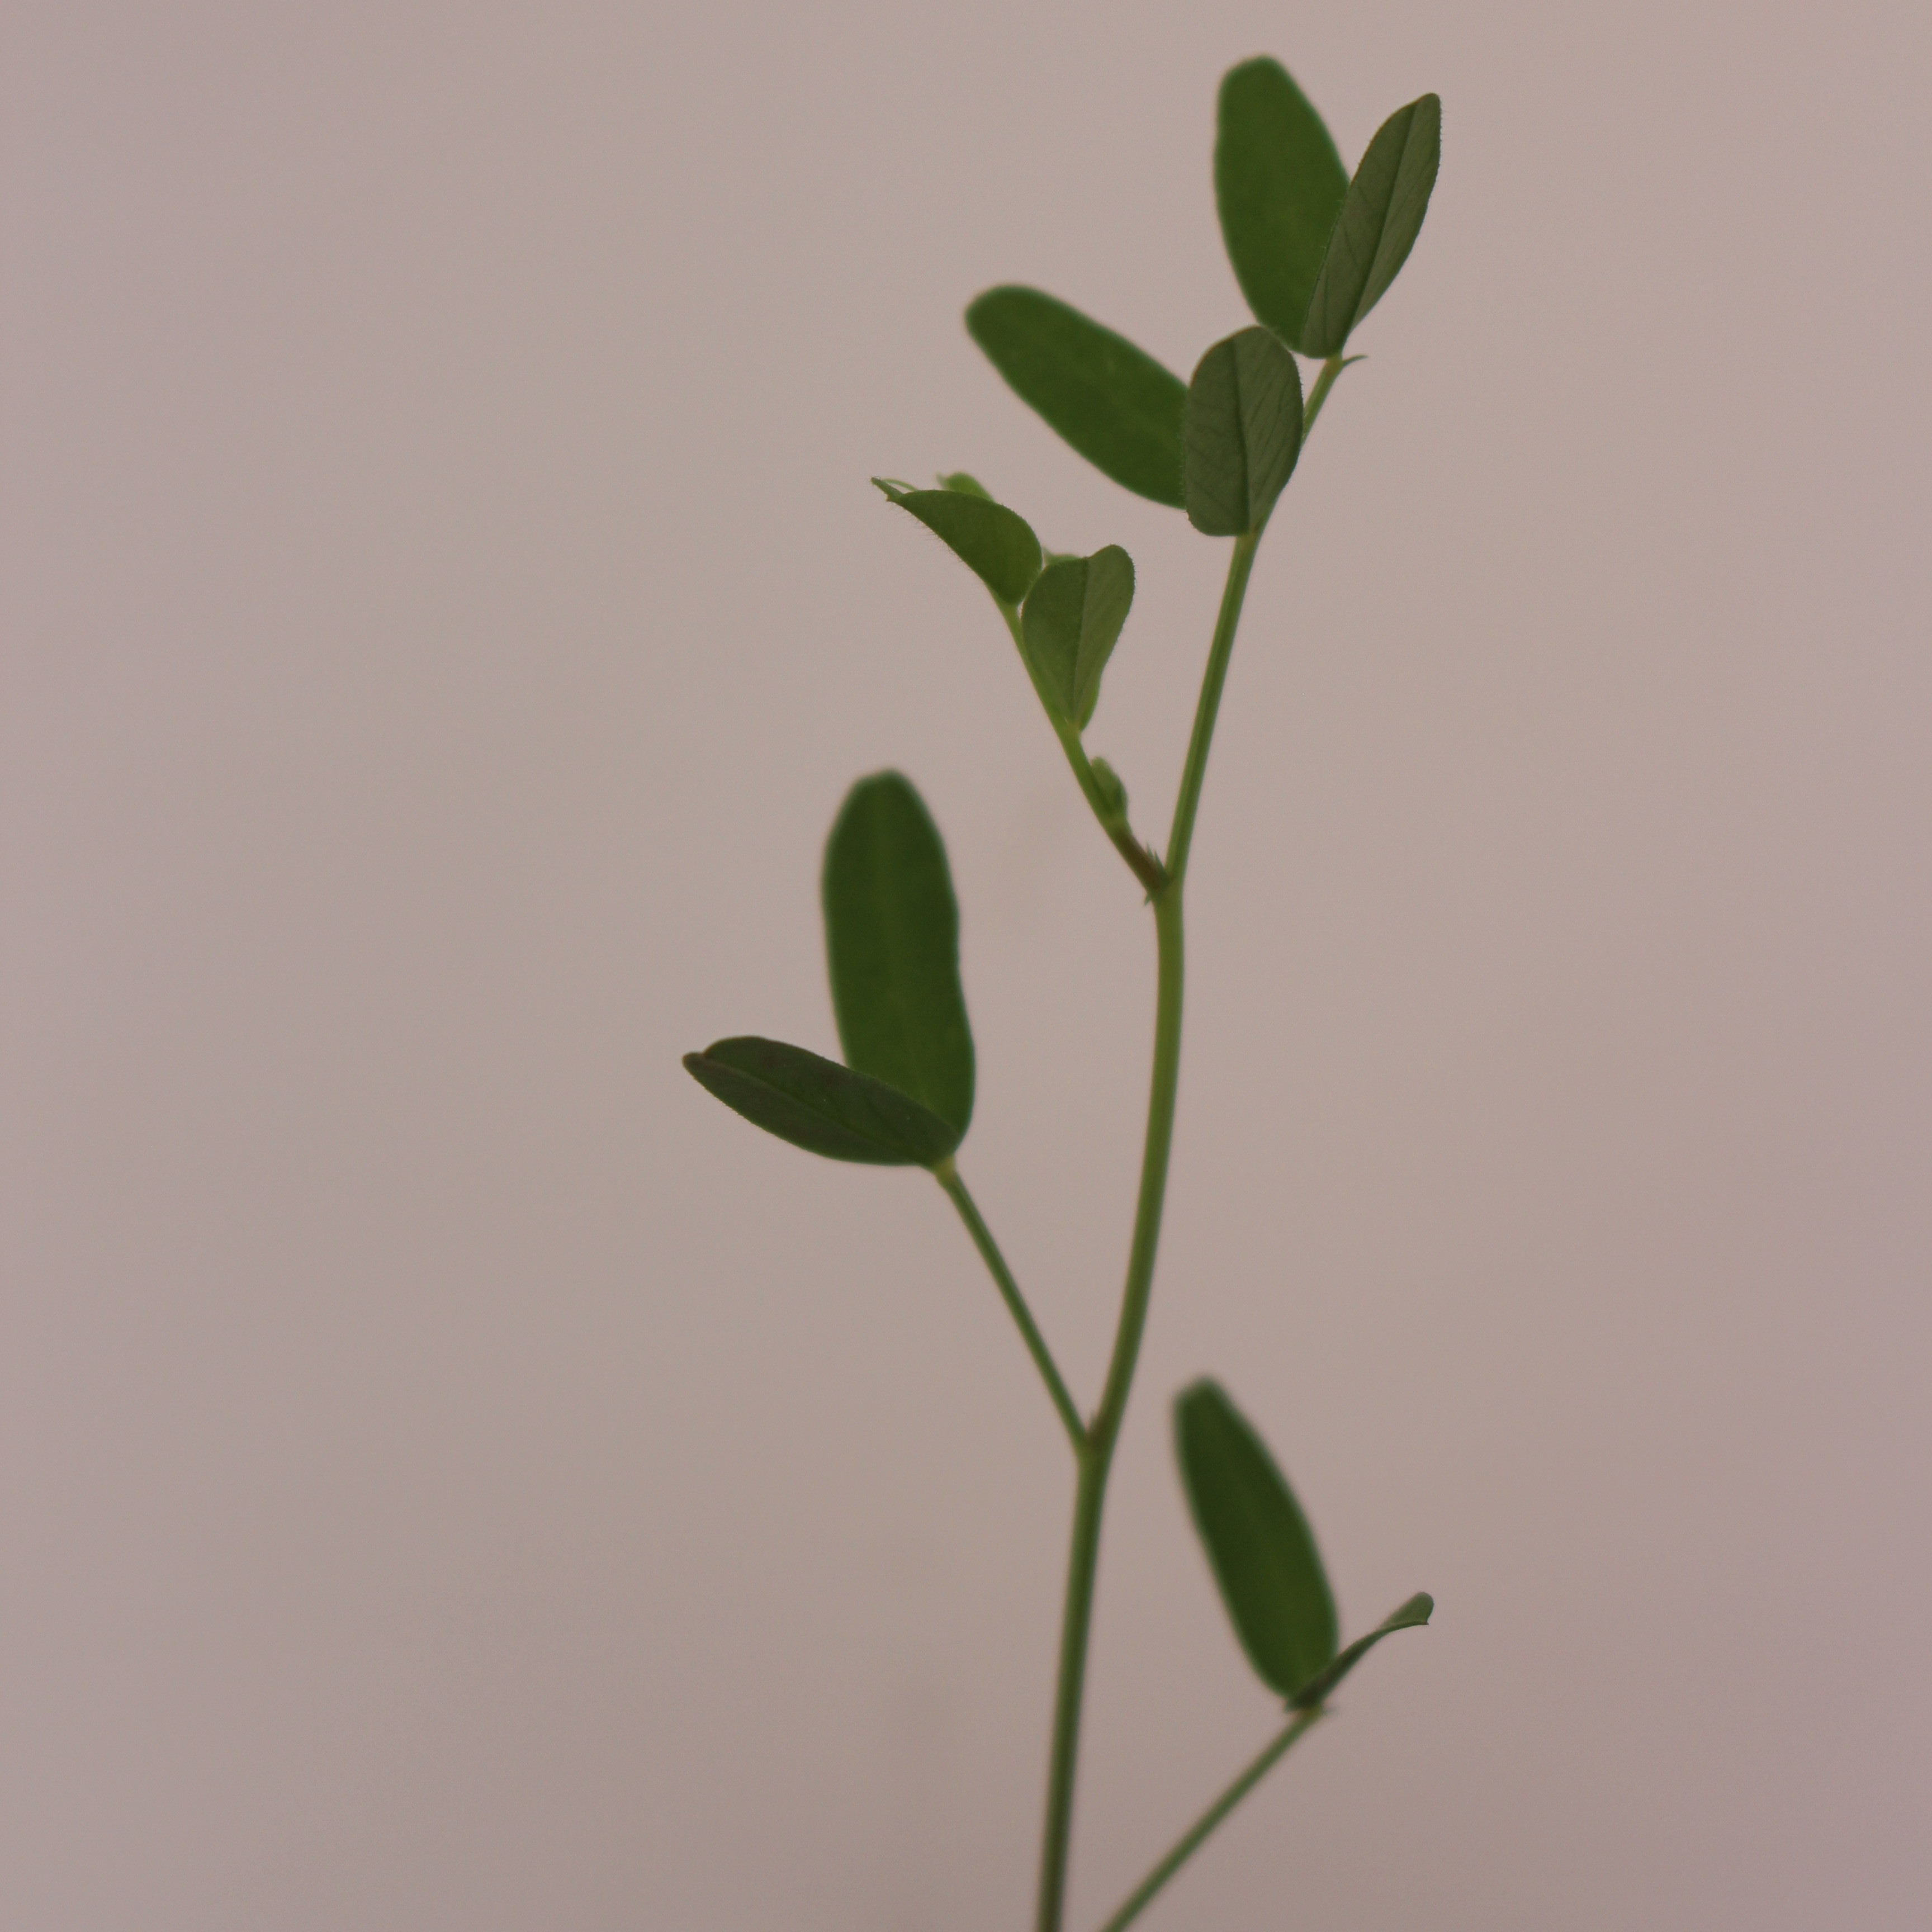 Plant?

Vicia sativa
